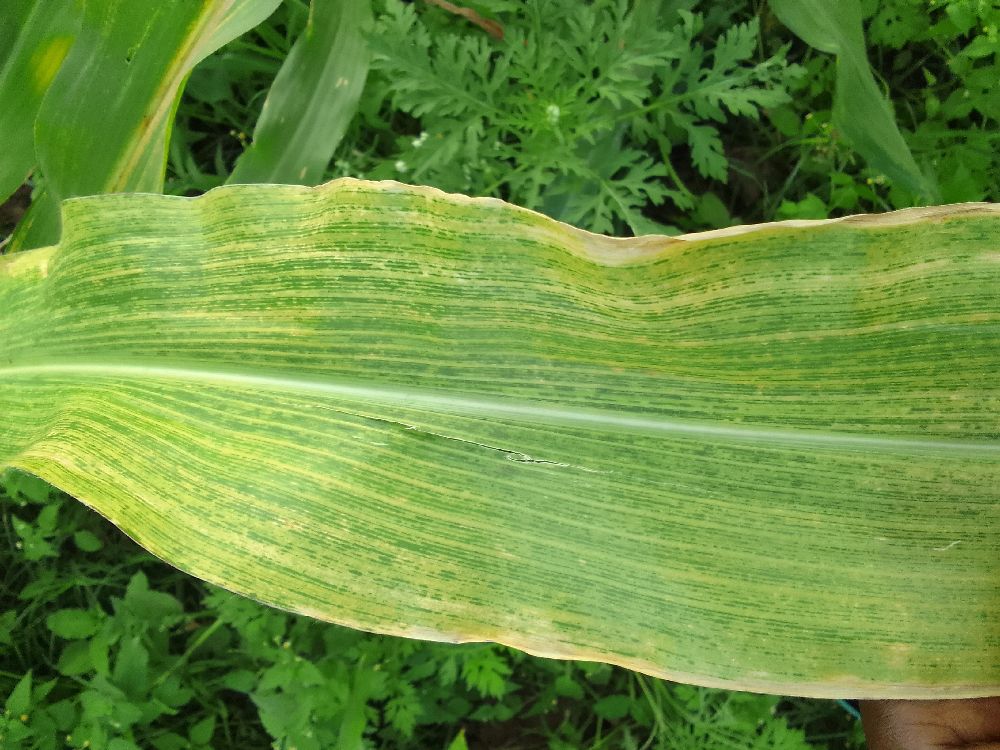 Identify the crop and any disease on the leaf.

maize, maize lethal necrosis
